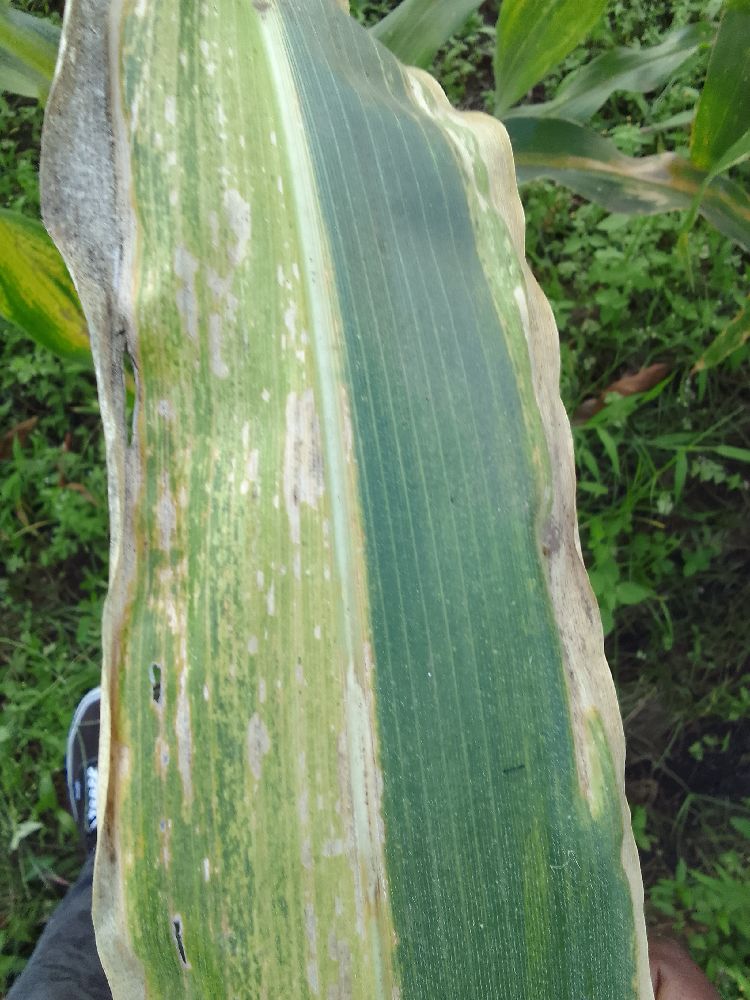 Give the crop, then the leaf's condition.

maize, maize lethal necrosis
